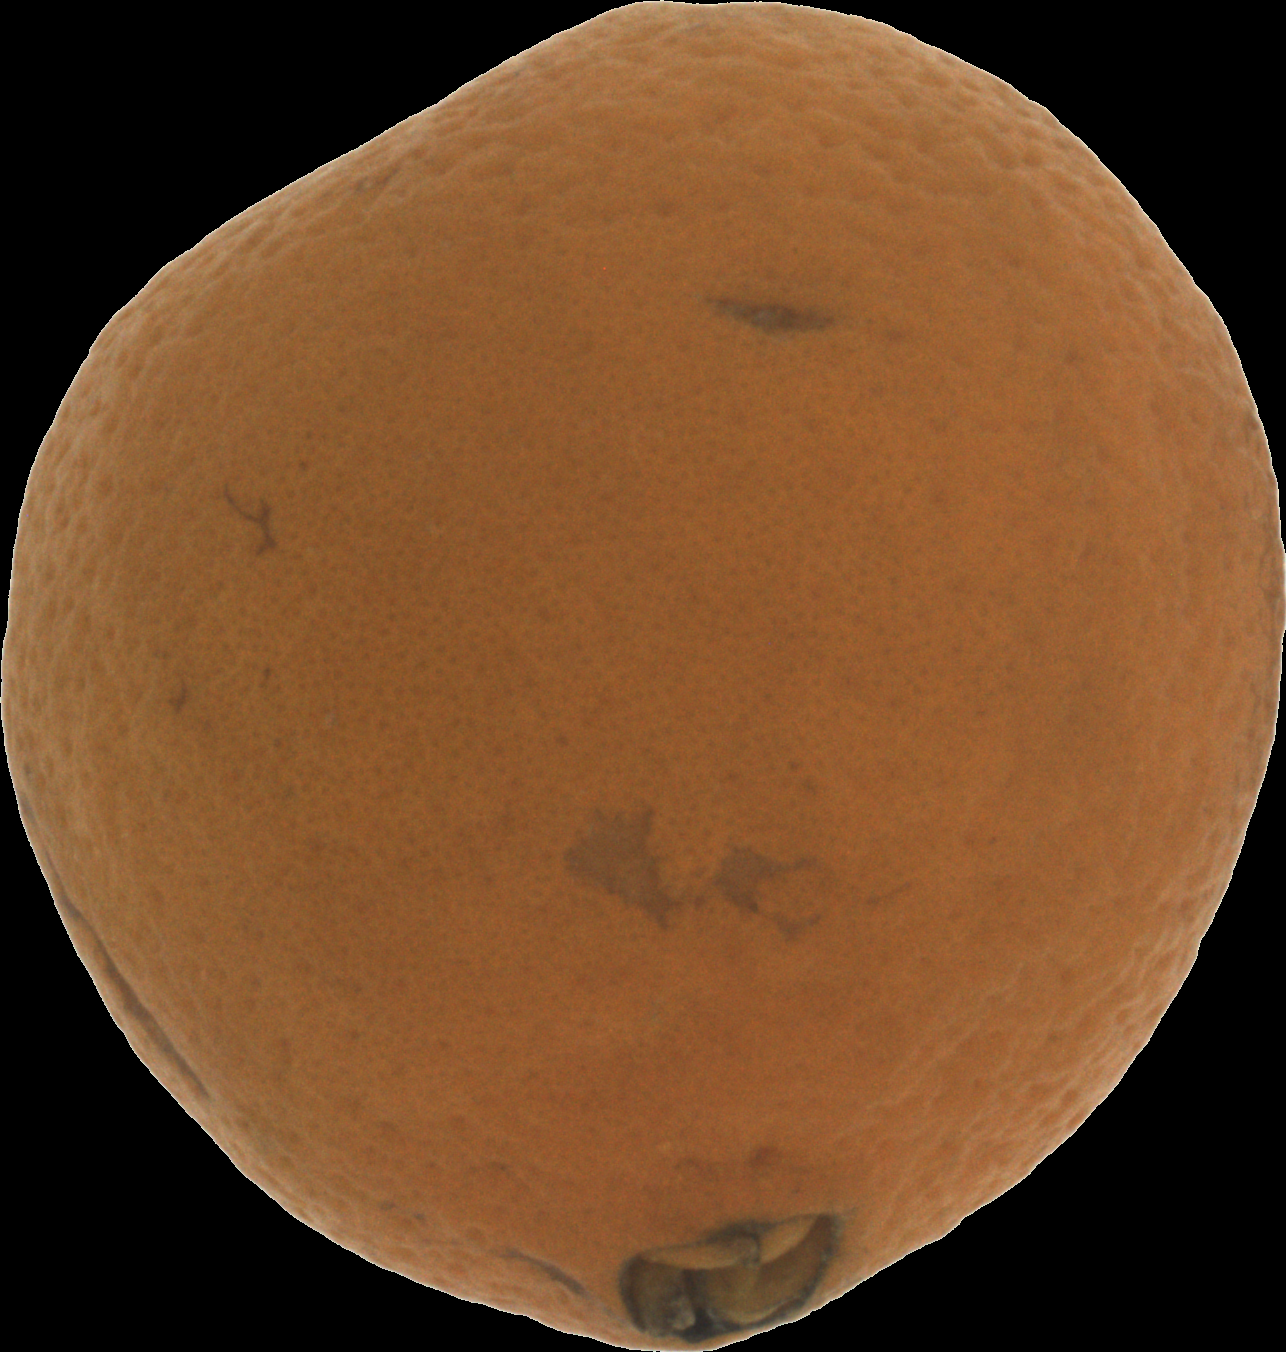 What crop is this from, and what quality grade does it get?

orange, bad
